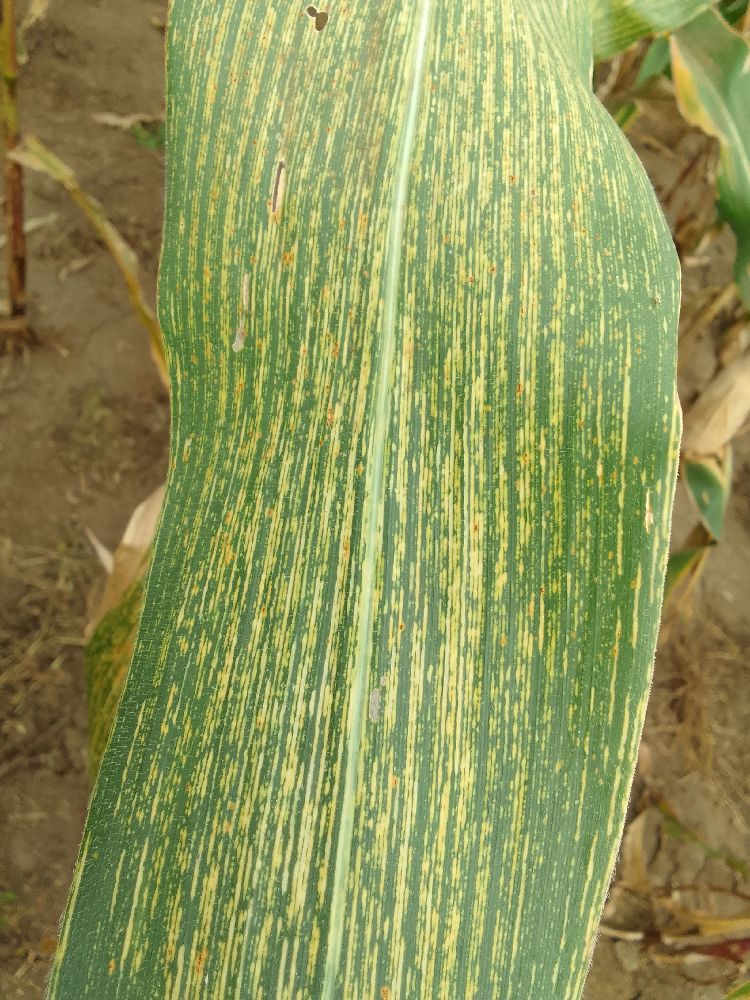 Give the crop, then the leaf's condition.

maize, maize streak virus
